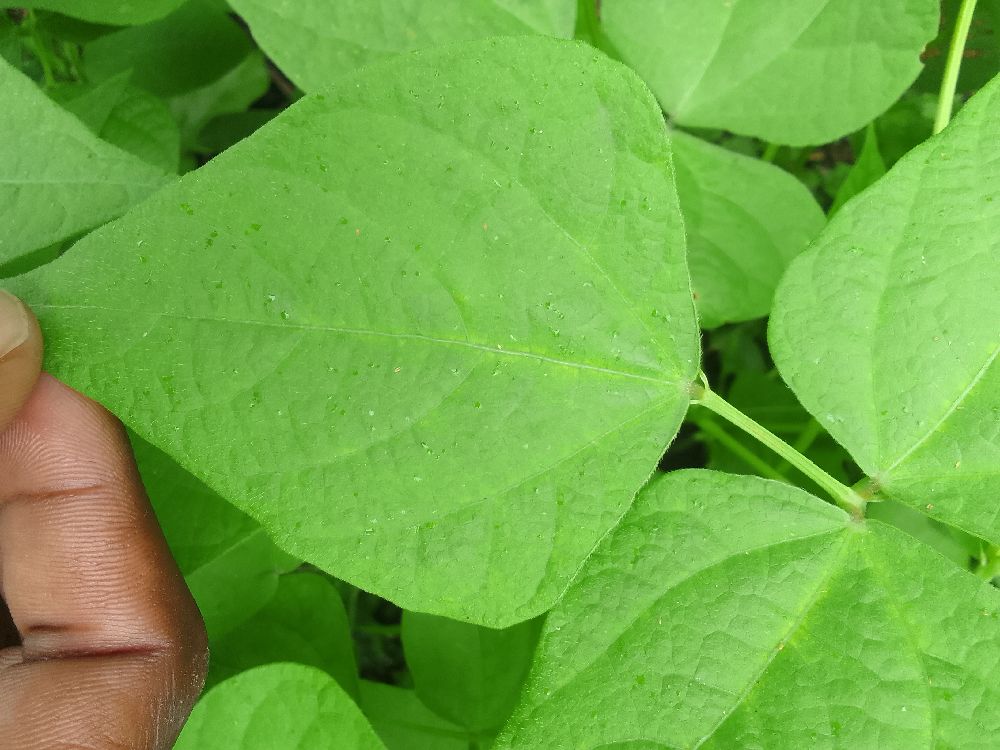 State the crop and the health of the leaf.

common bean, healthy
